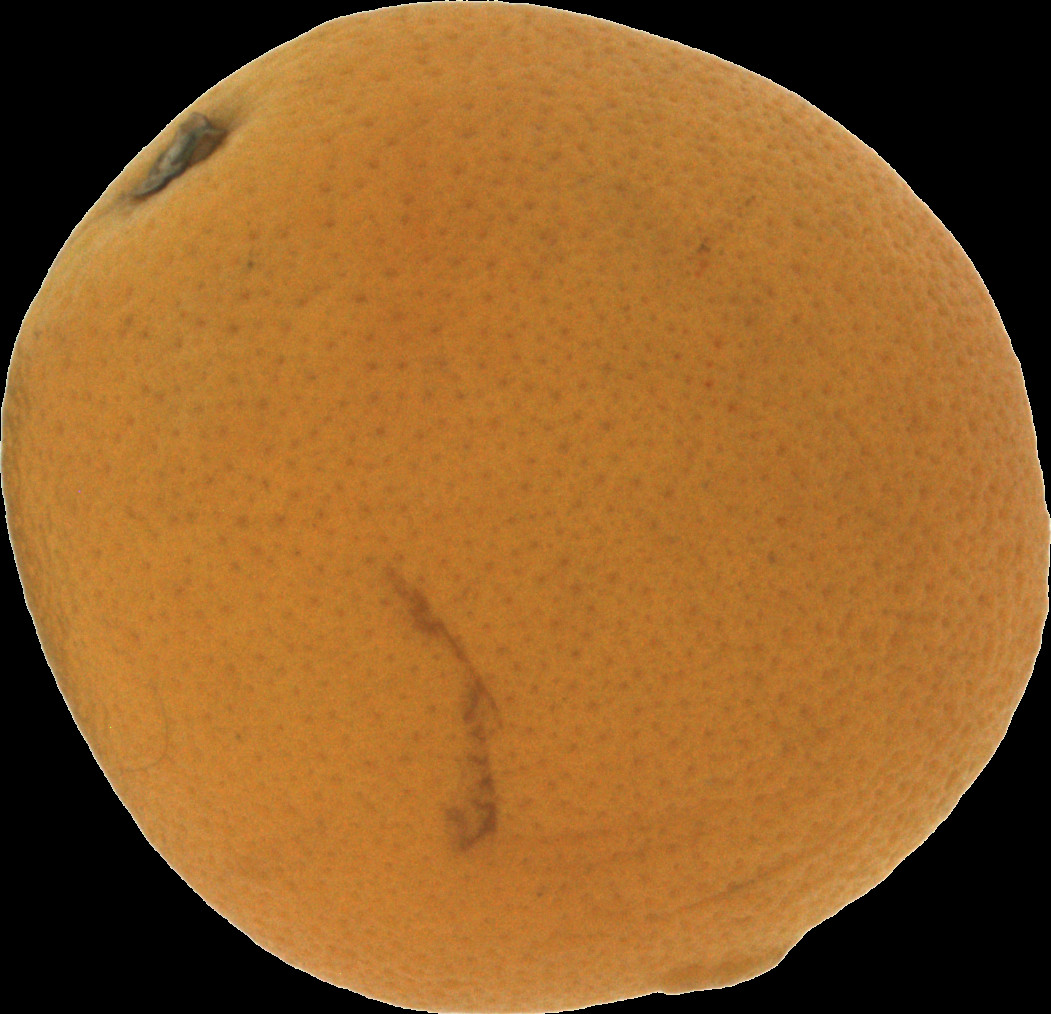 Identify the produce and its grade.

orange, bad
